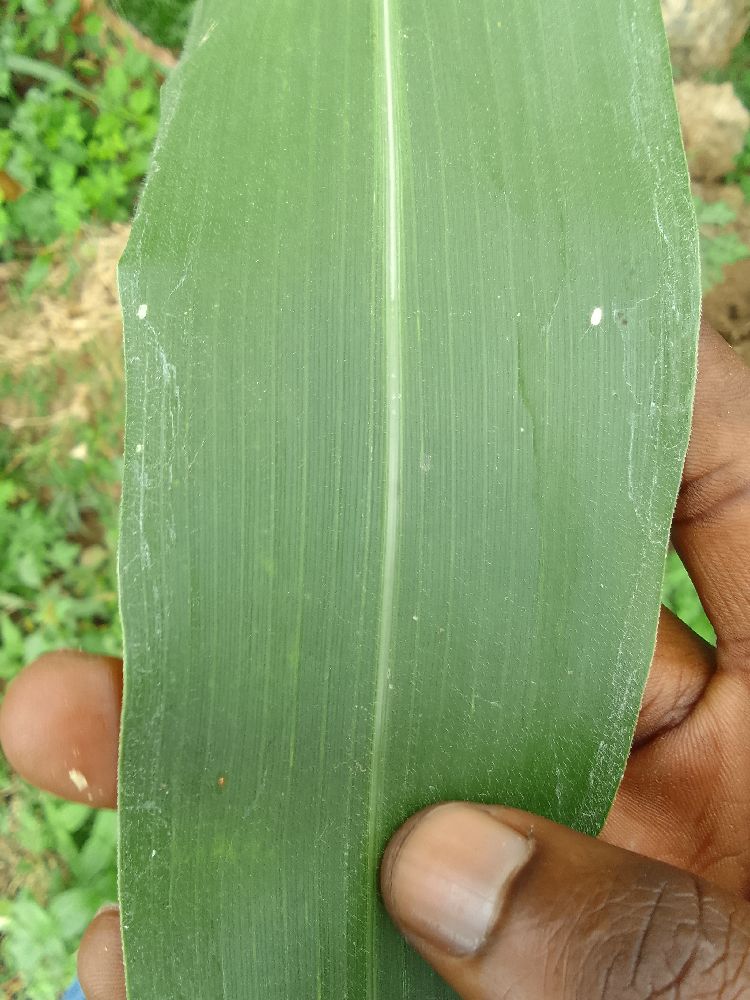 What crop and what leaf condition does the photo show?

maize, healthy
